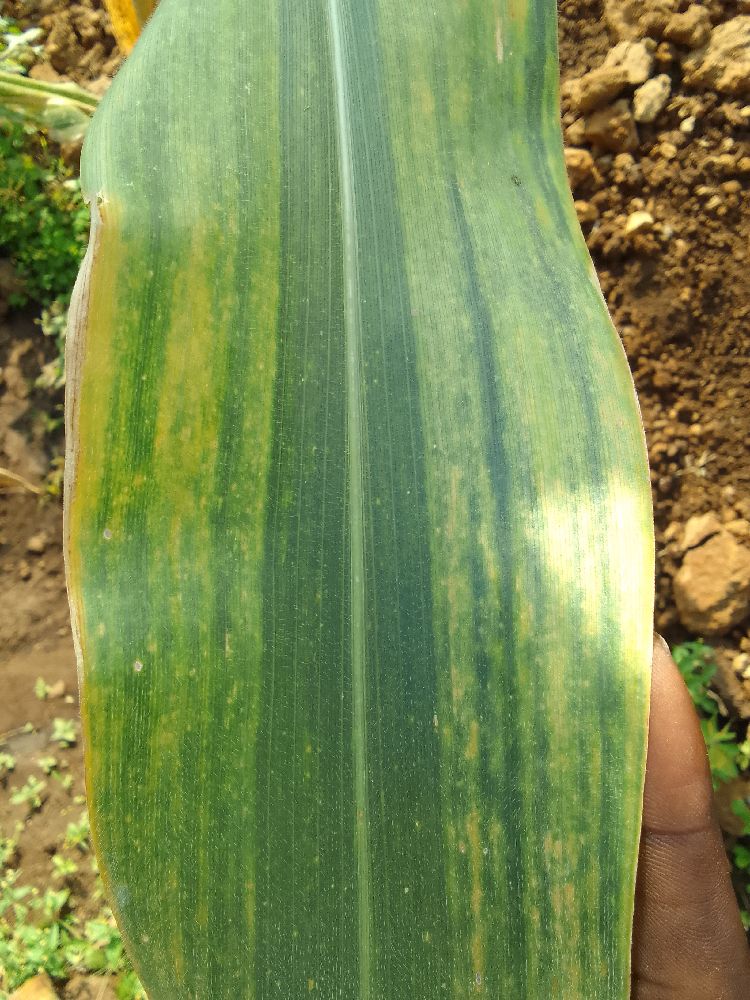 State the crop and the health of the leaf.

maize, maize lethal necrosis
